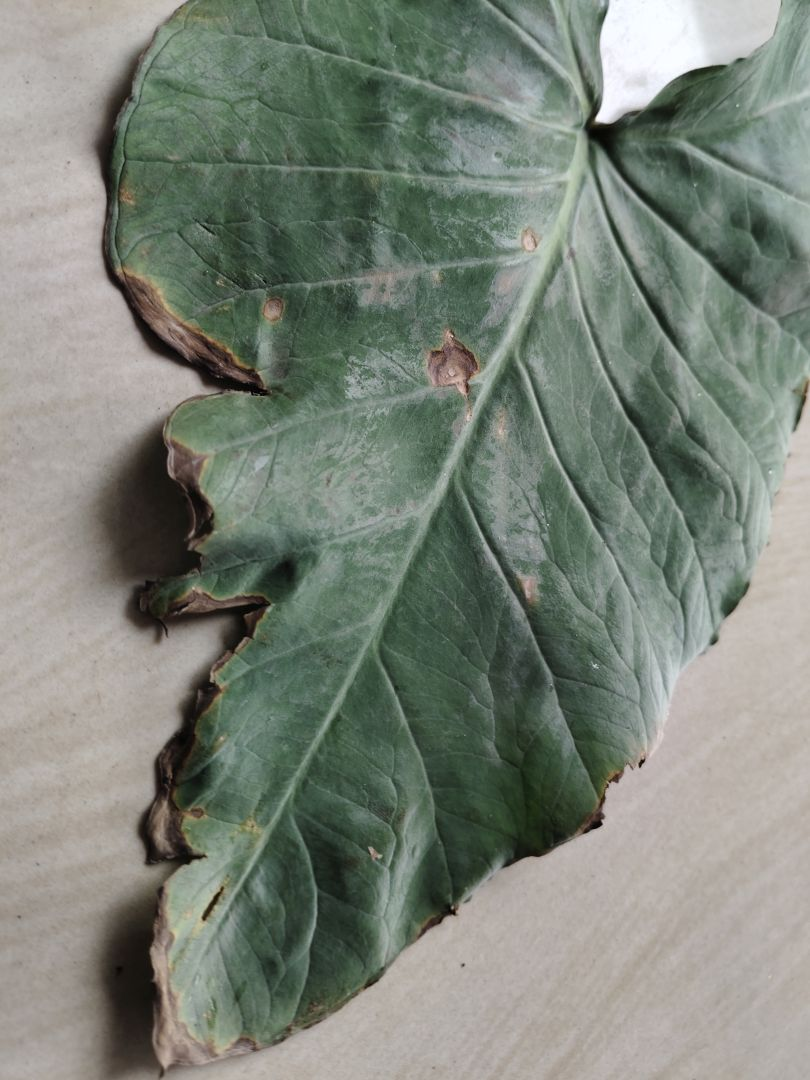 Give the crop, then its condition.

taro, leaf blight
